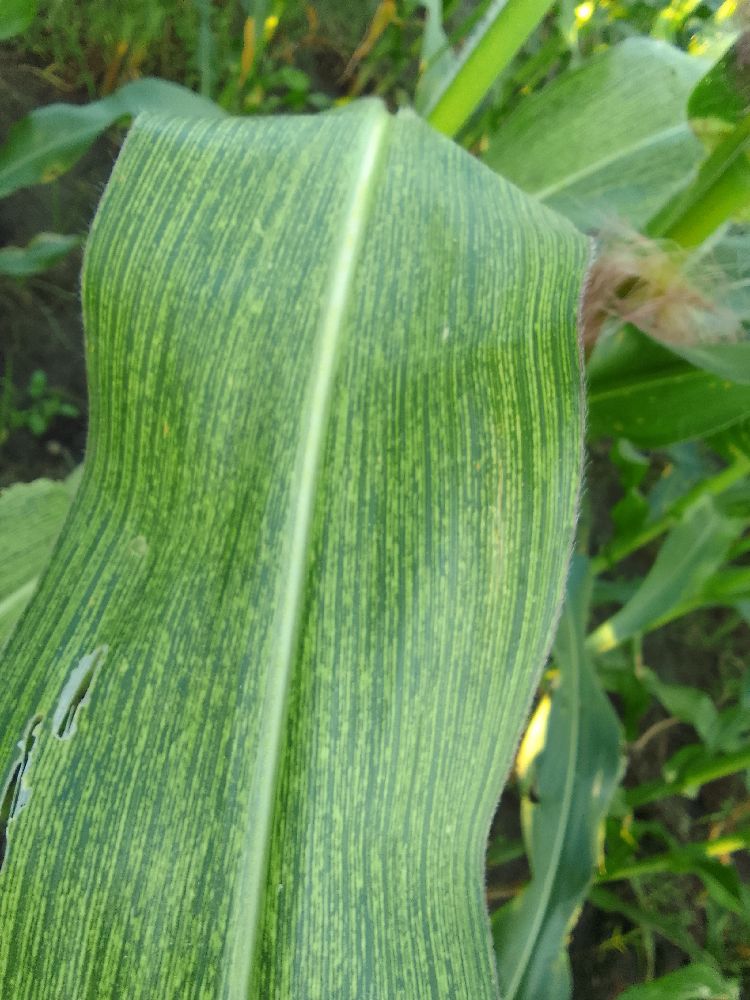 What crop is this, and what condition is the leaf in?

maize, maize streak virus
